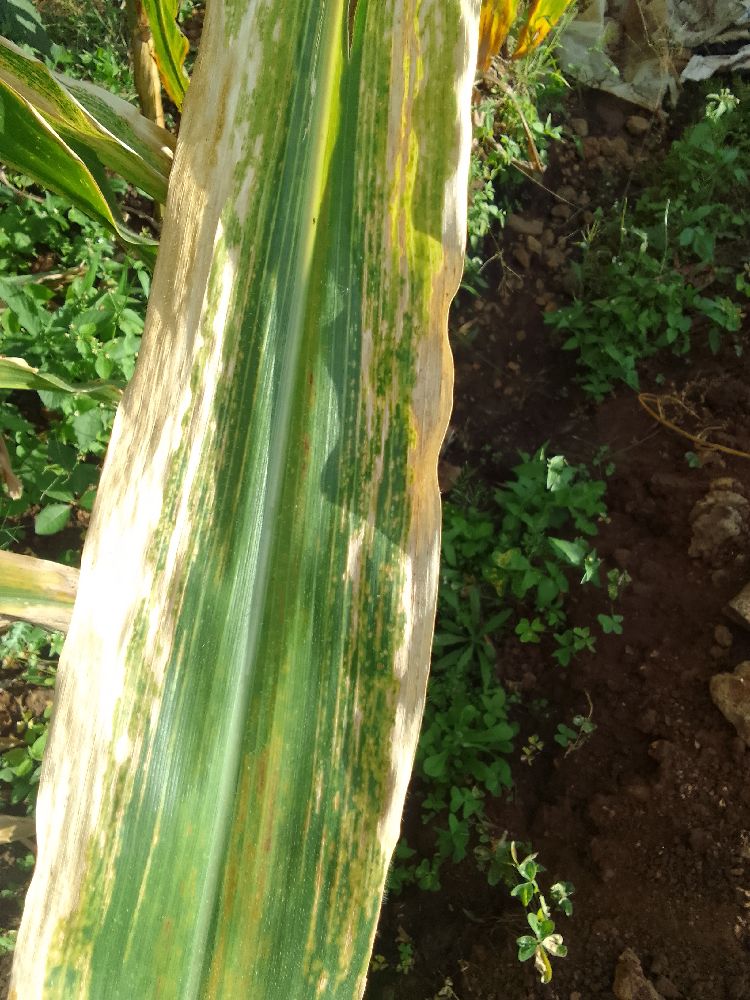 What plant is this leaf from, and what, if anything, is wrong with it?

maize, maize lethal necrosis
